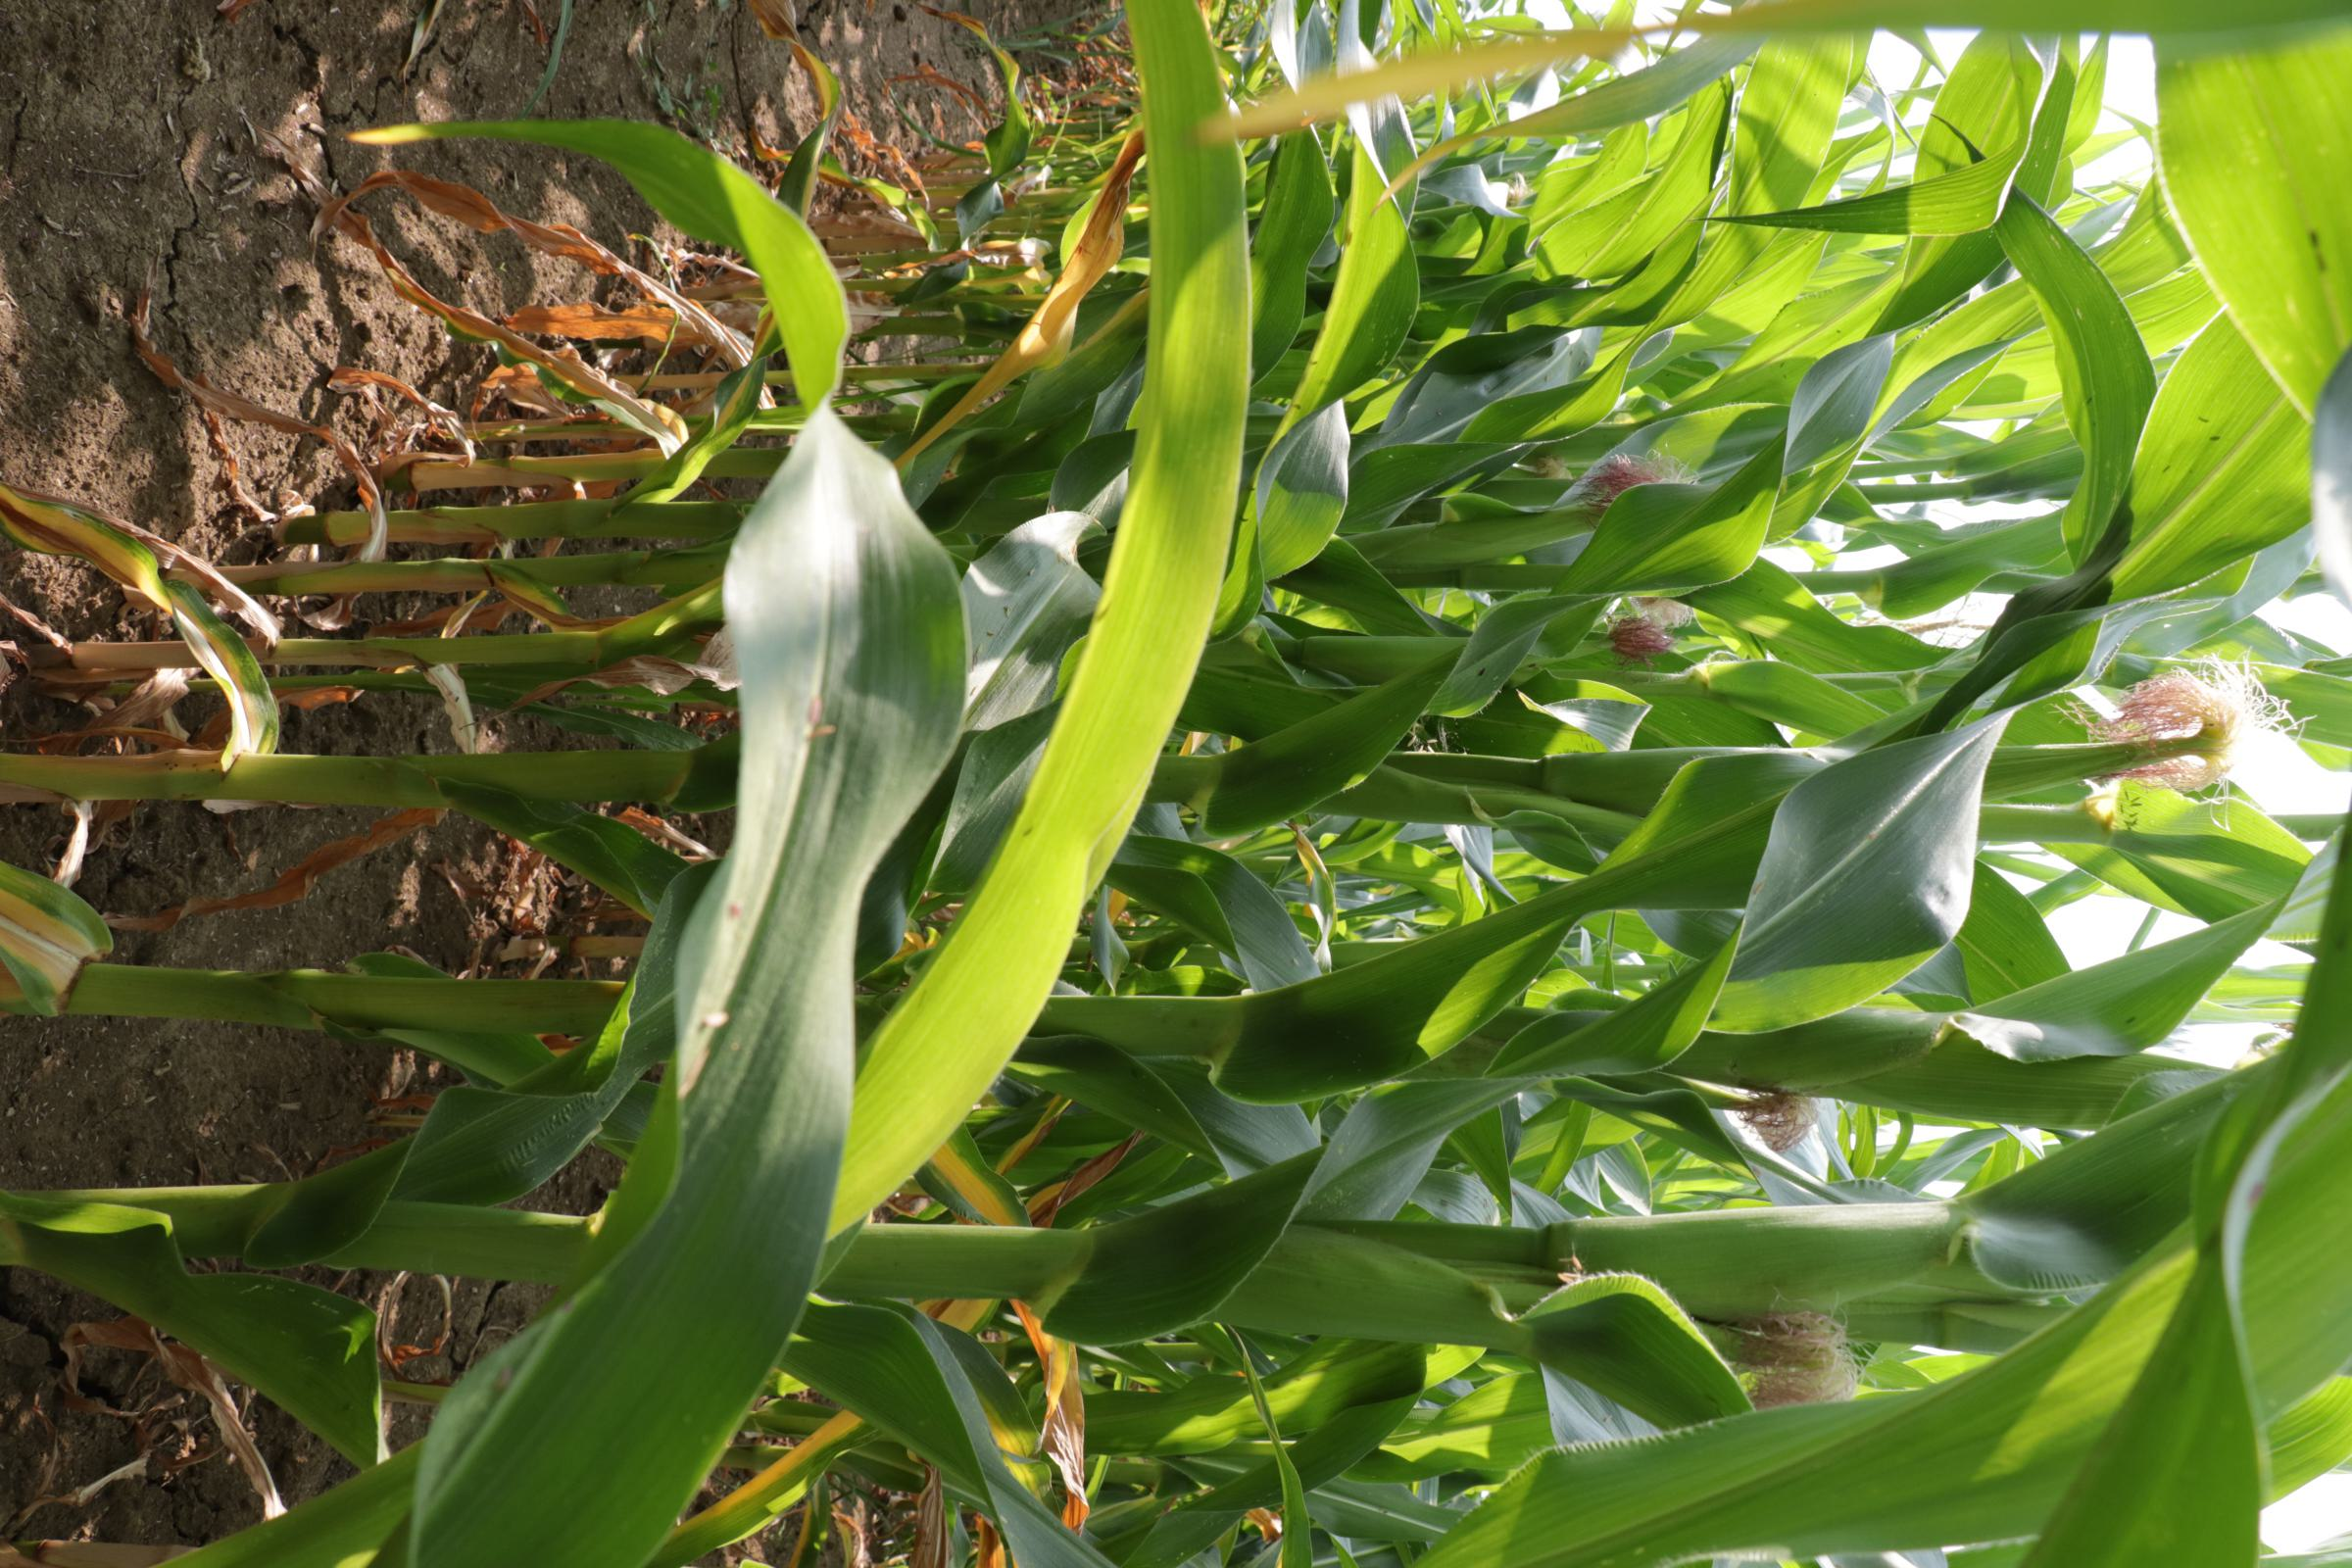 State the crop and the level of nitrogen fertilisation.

maize, reduced nitrogen fertilisation
